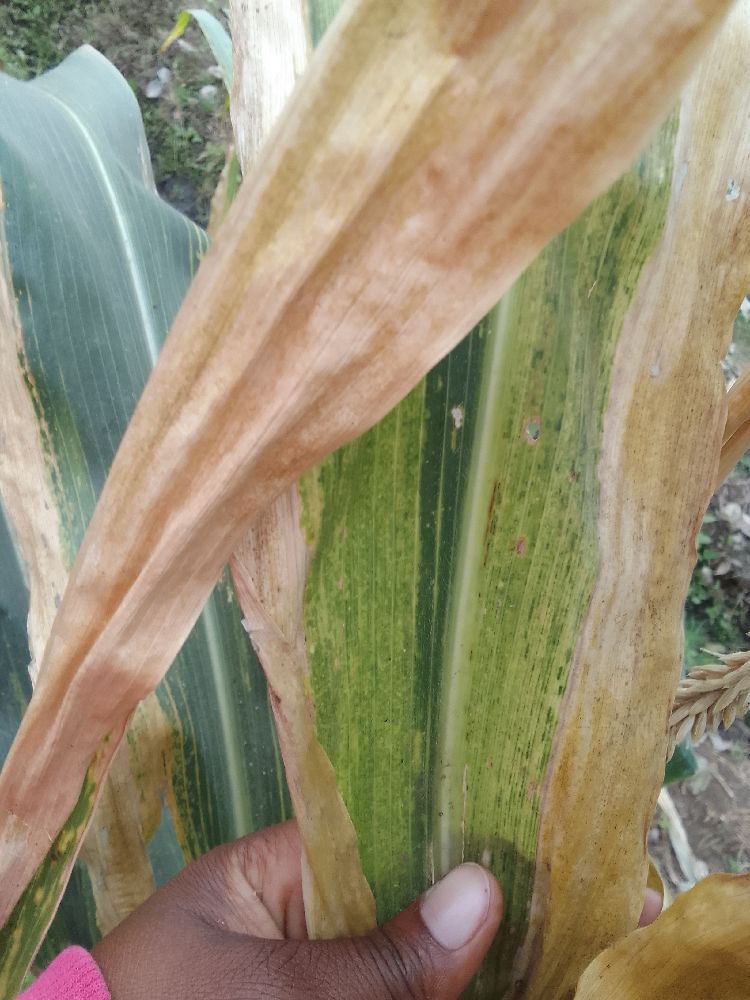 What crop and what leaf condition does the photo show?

maize, maize lethal necrosis
